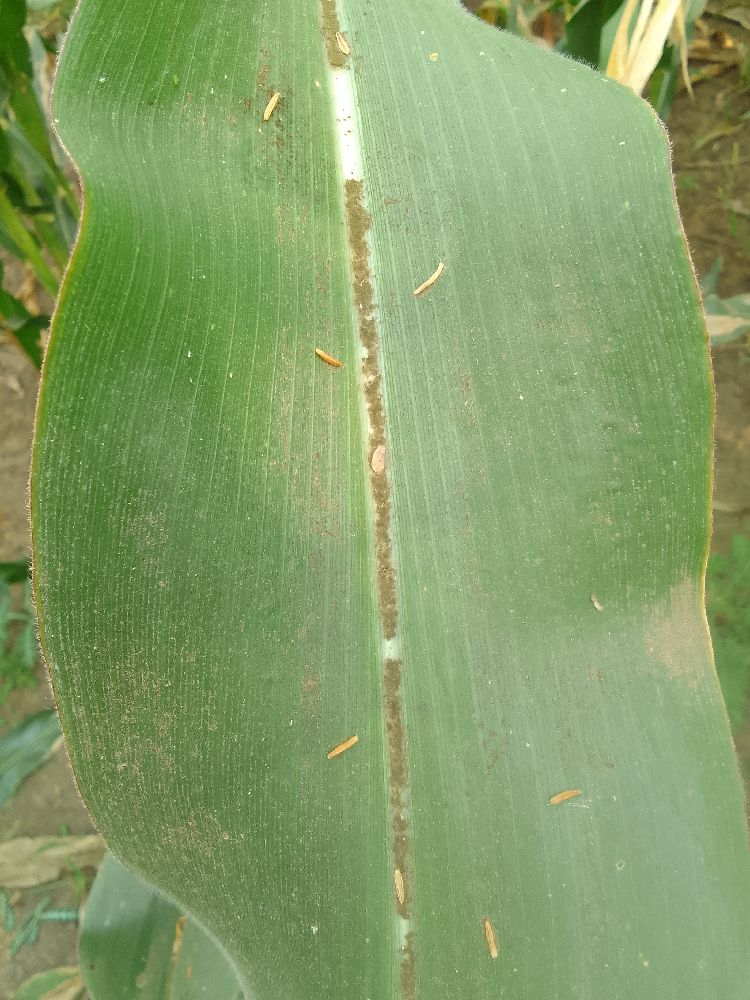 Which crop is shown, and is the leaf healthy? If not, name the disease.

maize, healthy
